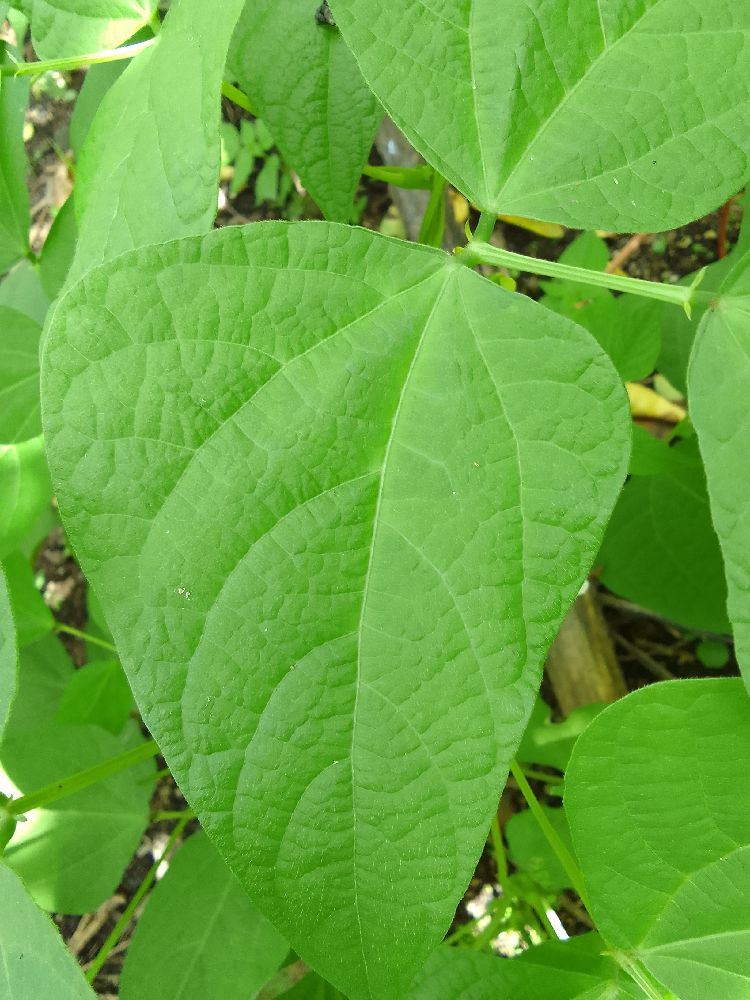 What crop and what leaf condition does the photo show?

common bean, healthy
